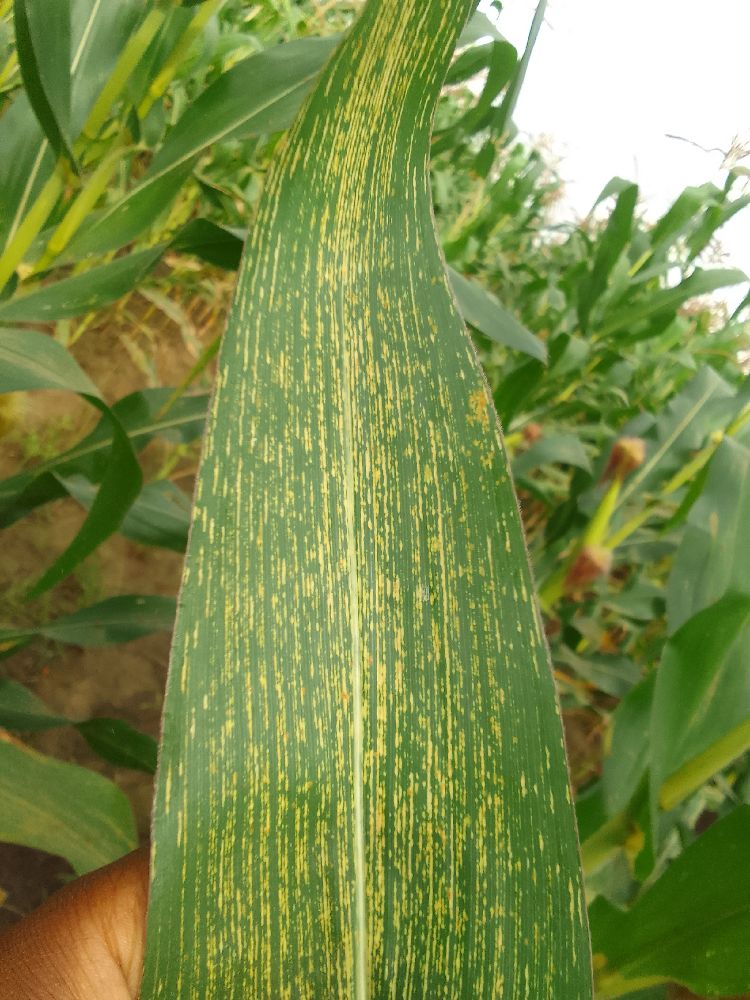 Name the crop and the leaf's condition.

maize, maize streak virus
